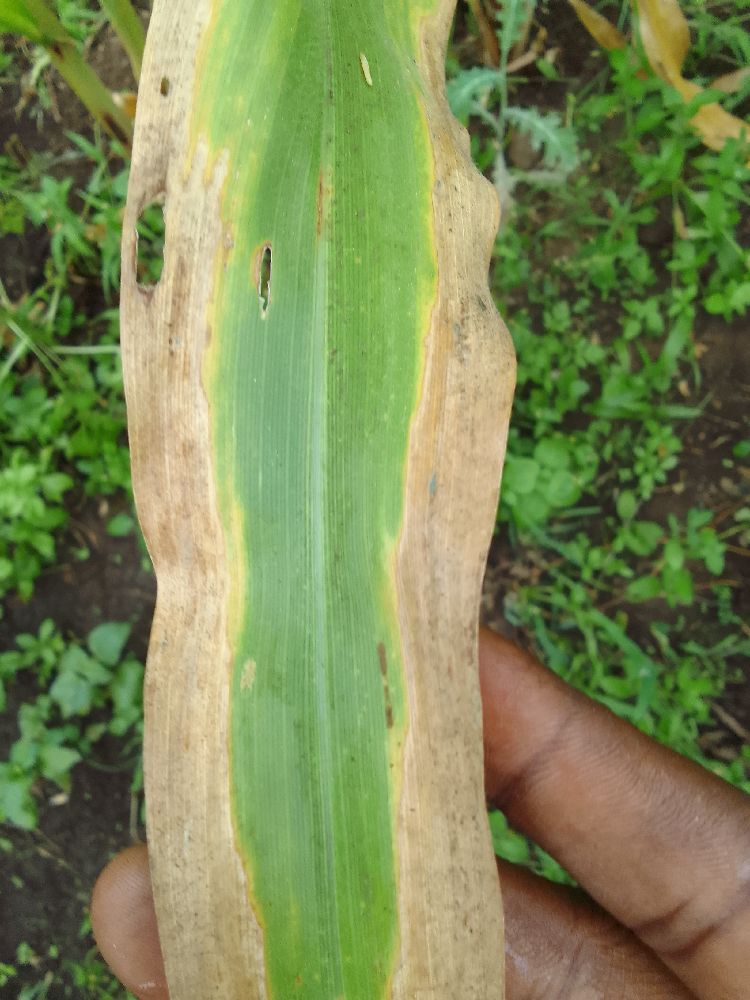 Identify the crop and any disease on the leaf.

maize, maize lethal necrosis
